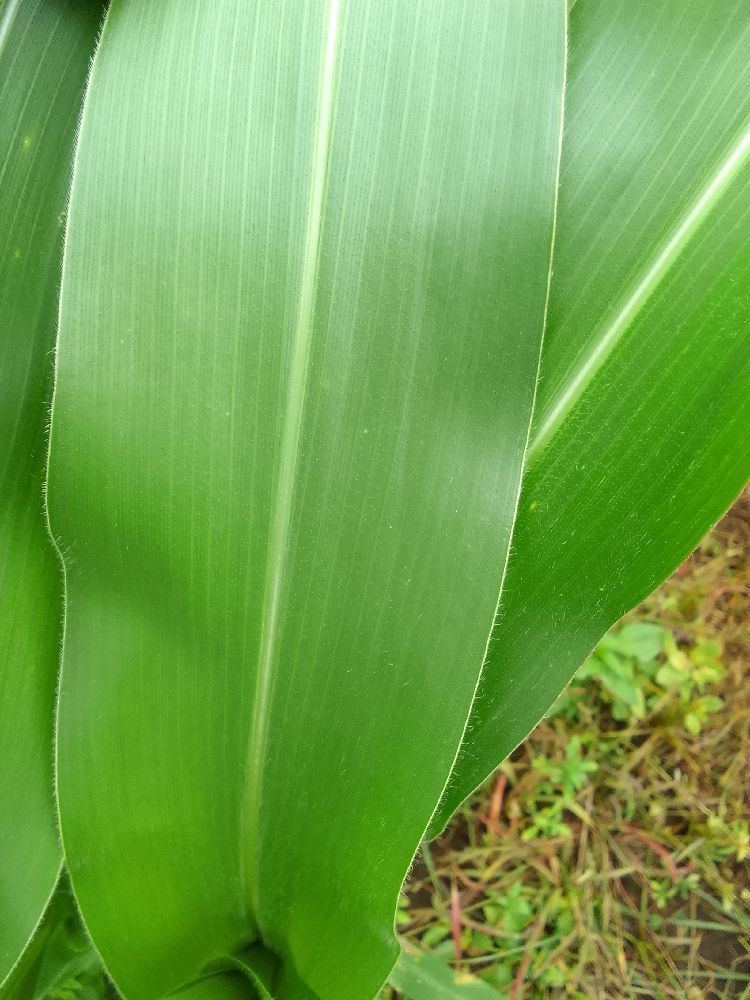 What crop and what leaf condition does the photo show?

maize, healthy
